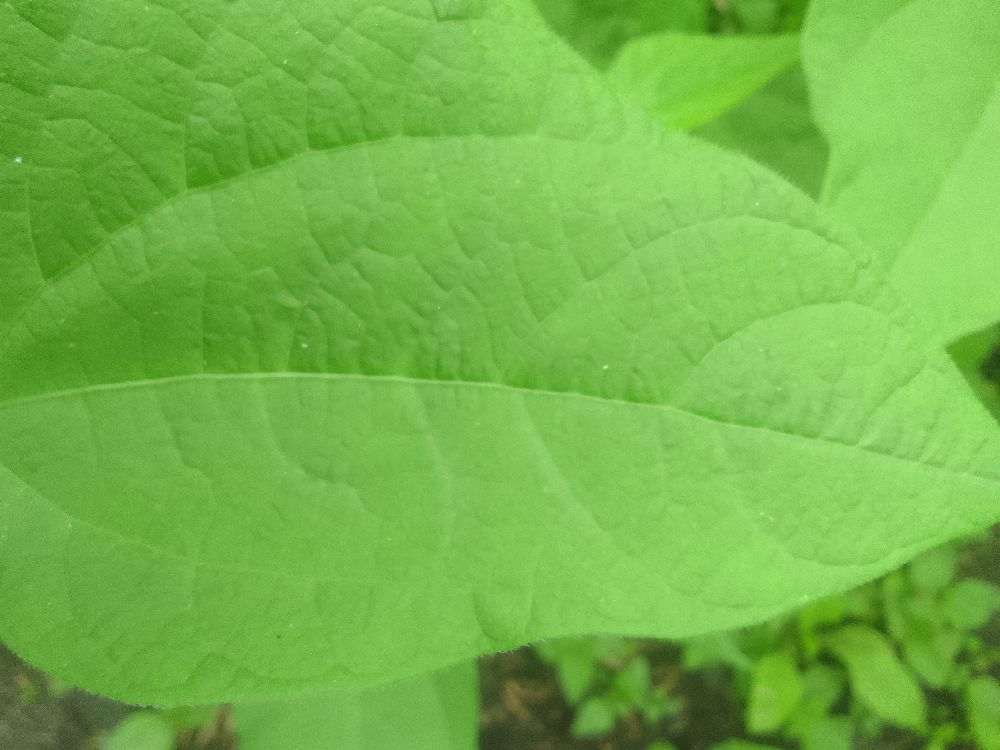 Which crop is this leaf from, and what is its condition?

common bean, healthy
